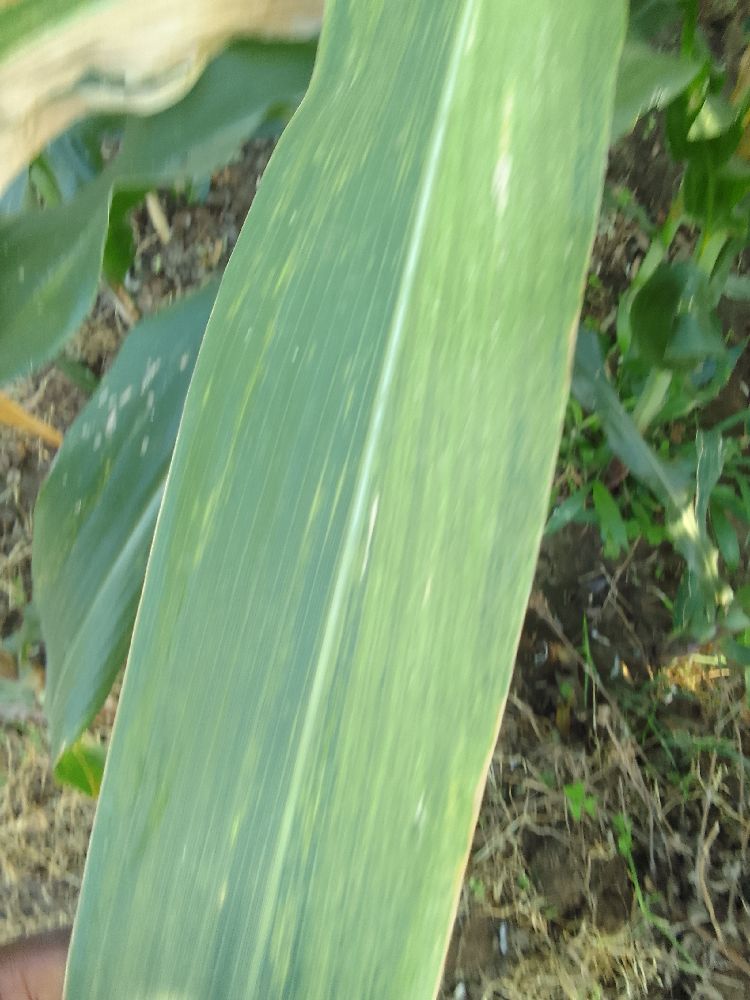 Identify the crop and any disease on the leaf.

maize, maize lethal necrosis
